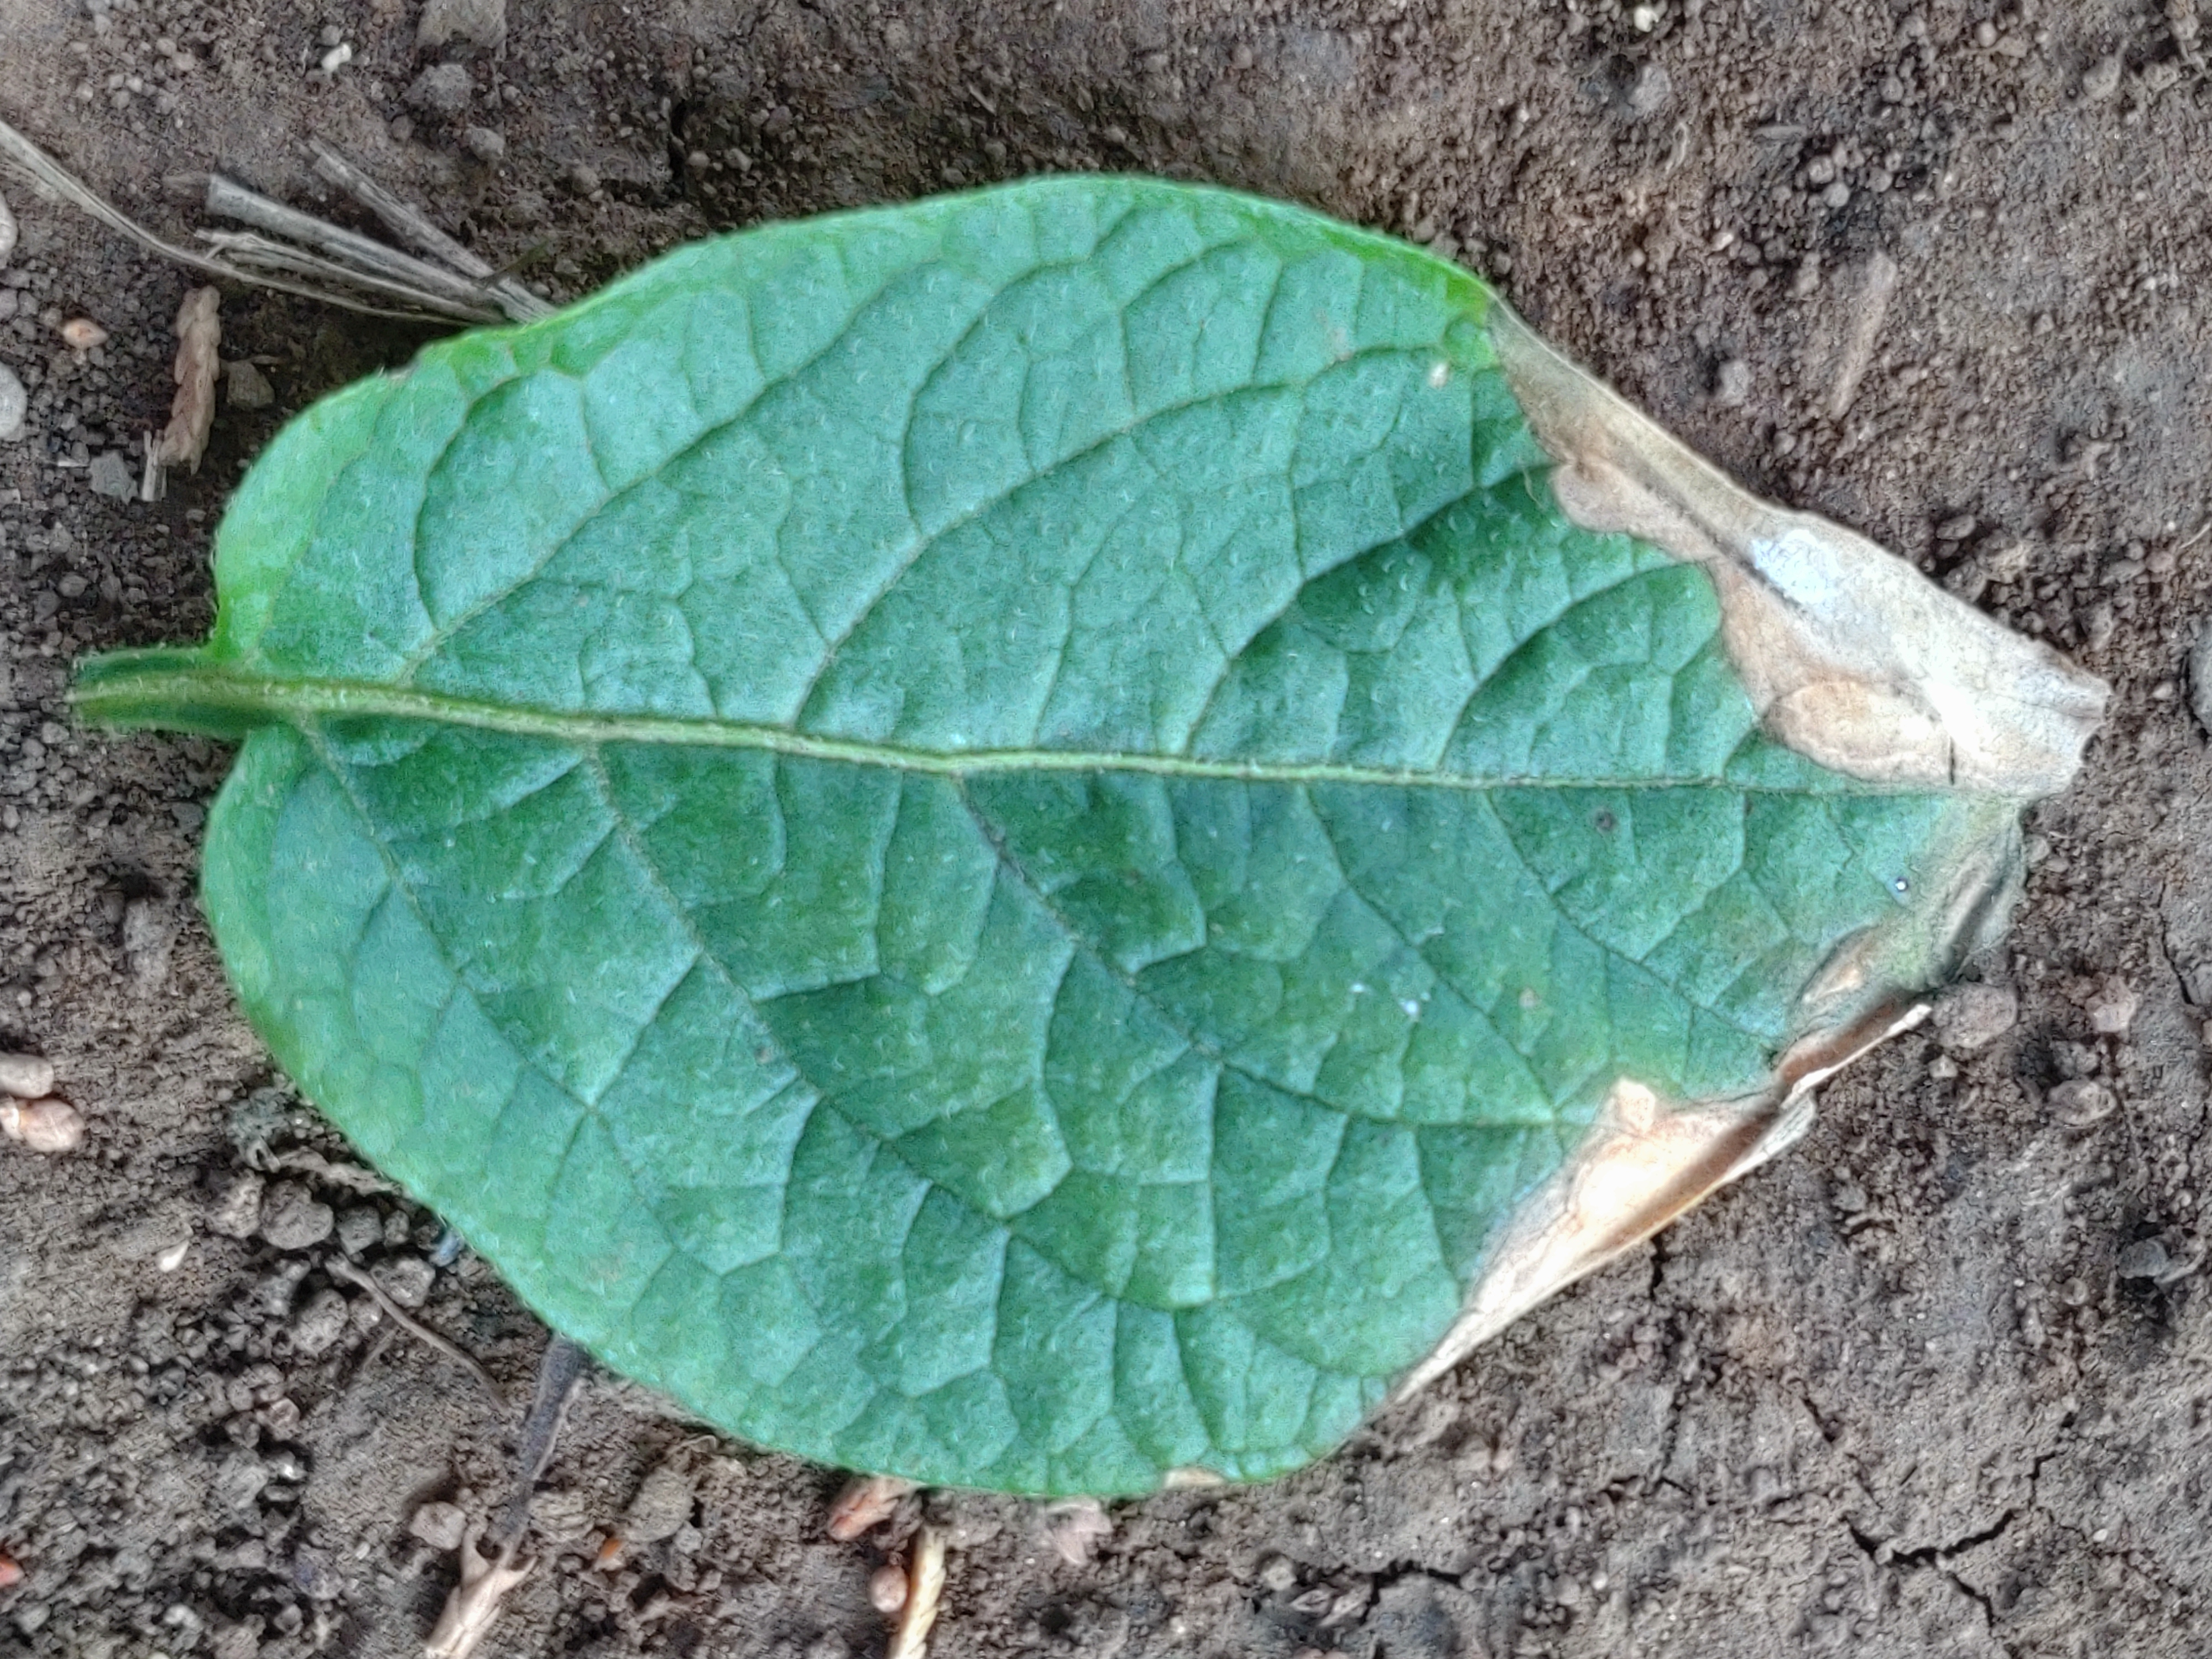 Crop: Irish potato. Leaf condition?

early blight
